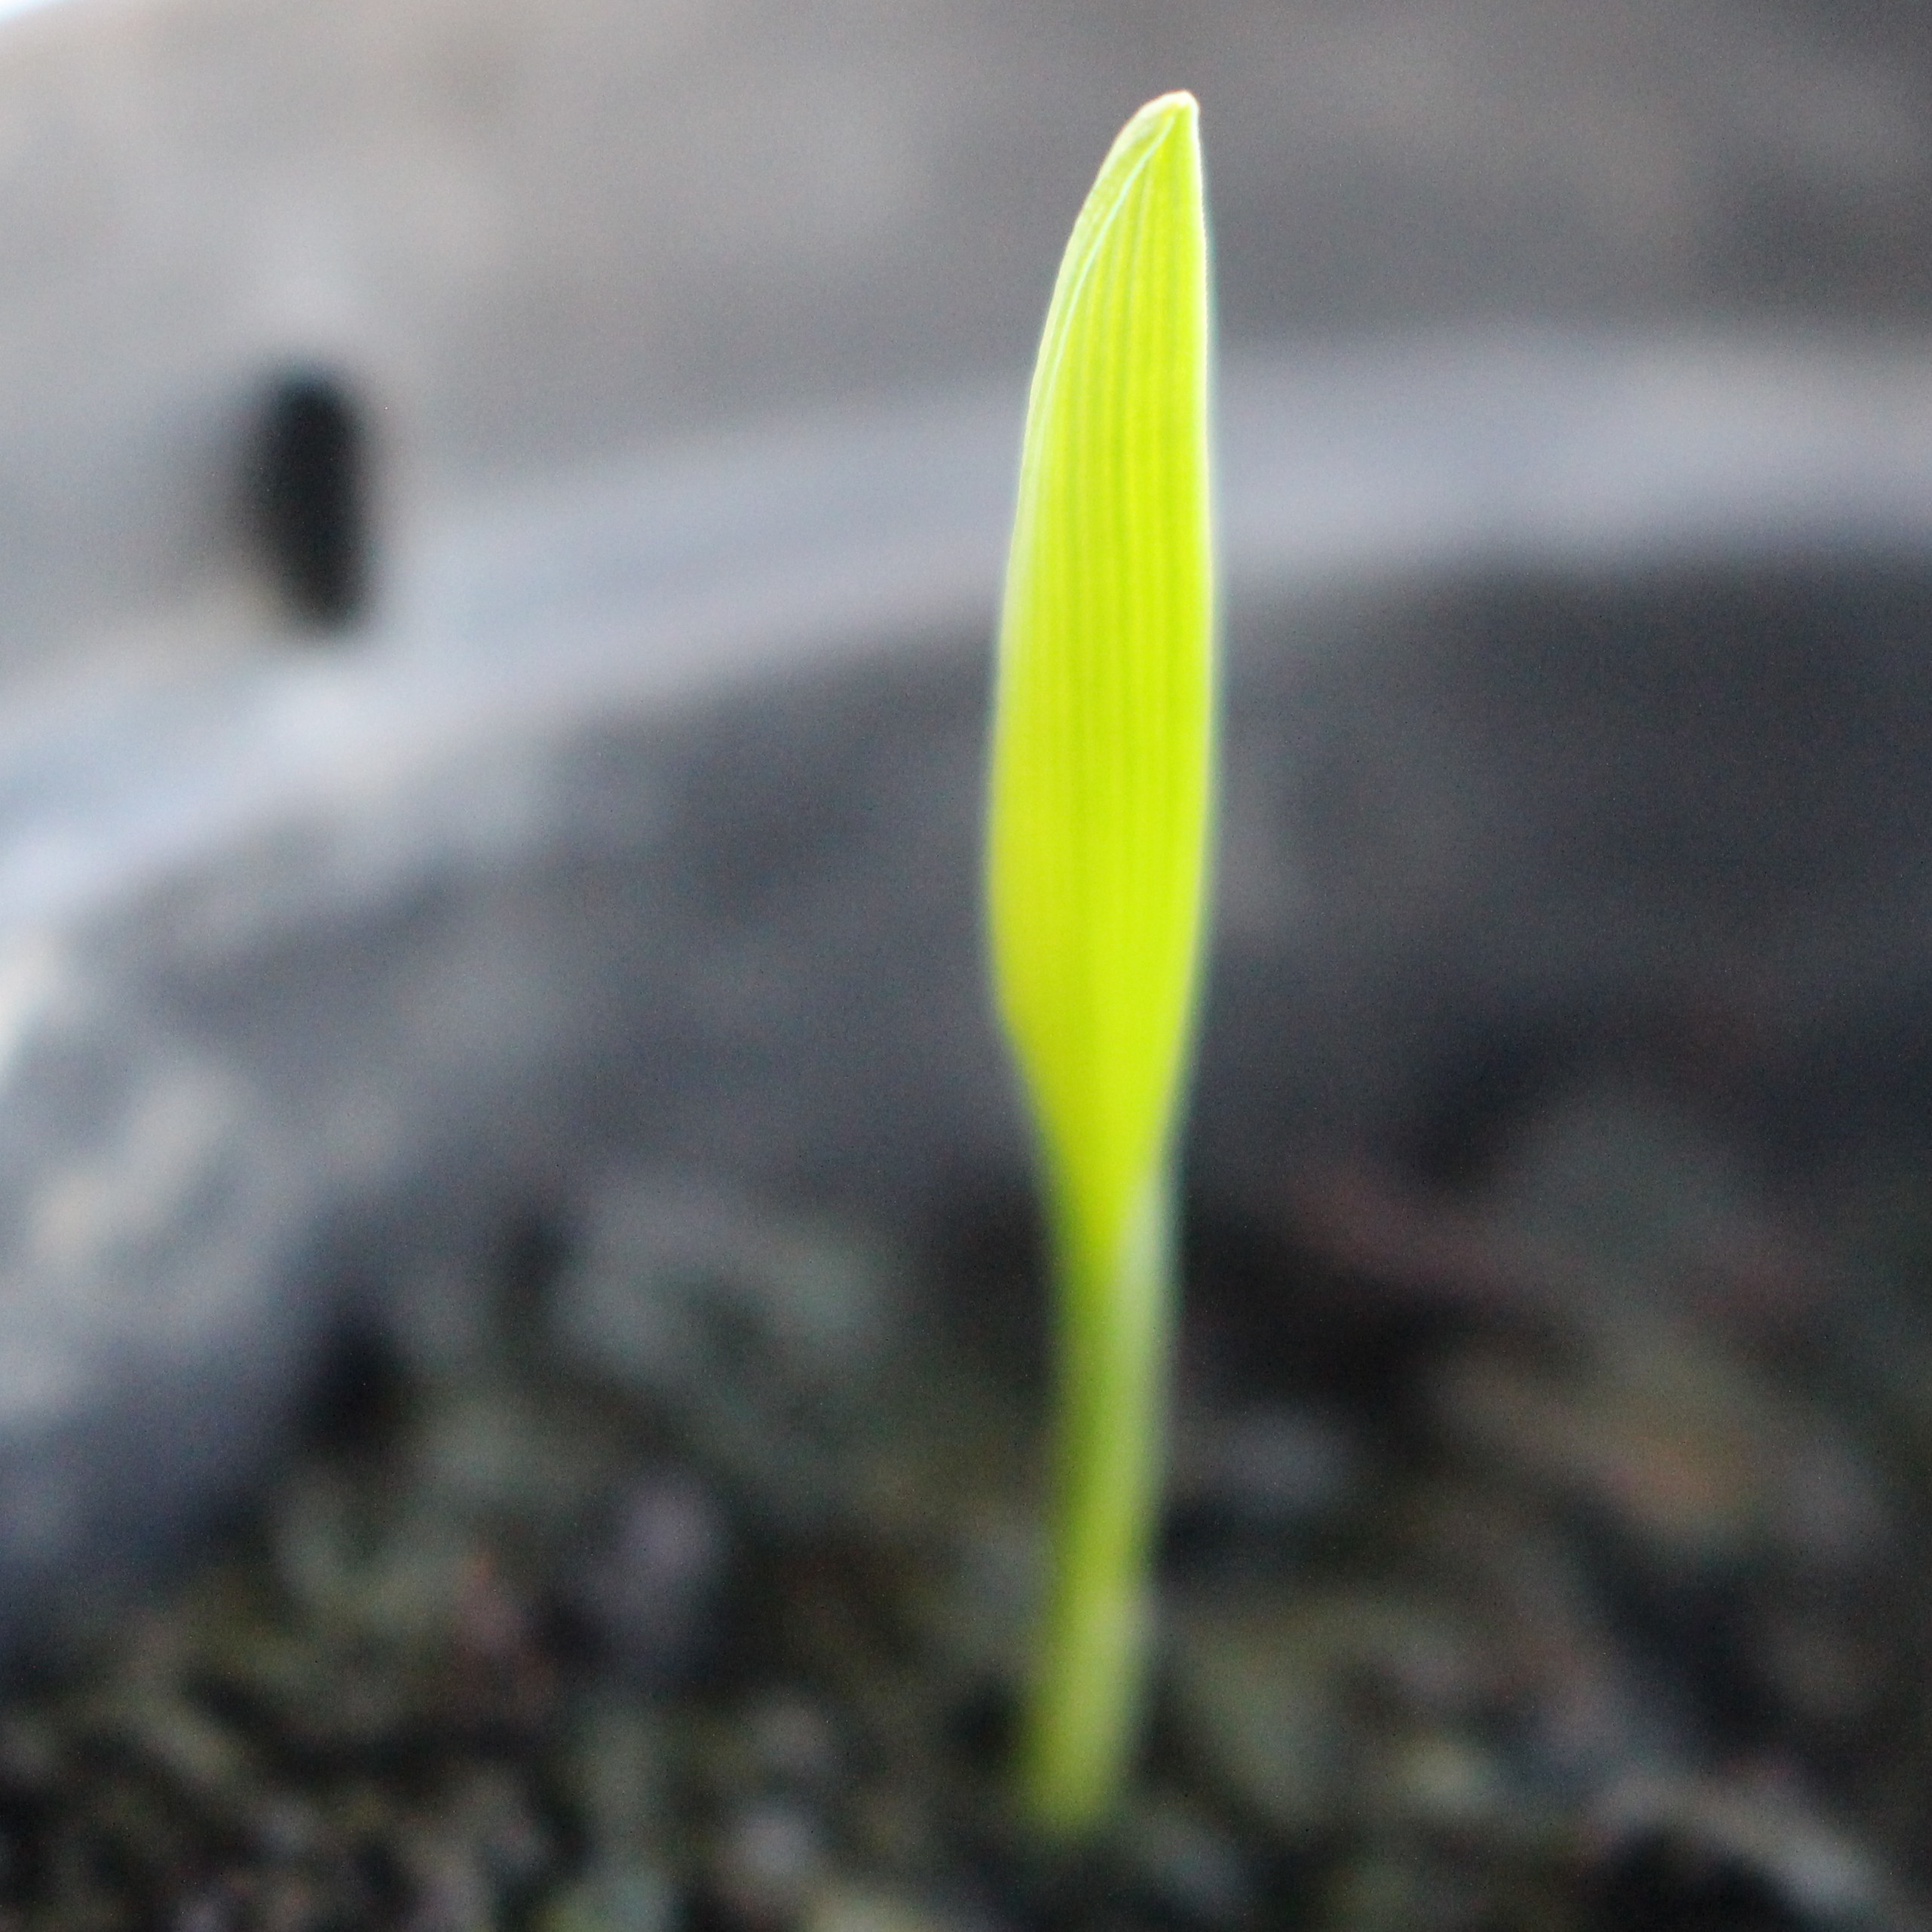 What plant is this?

Avena sterilis
